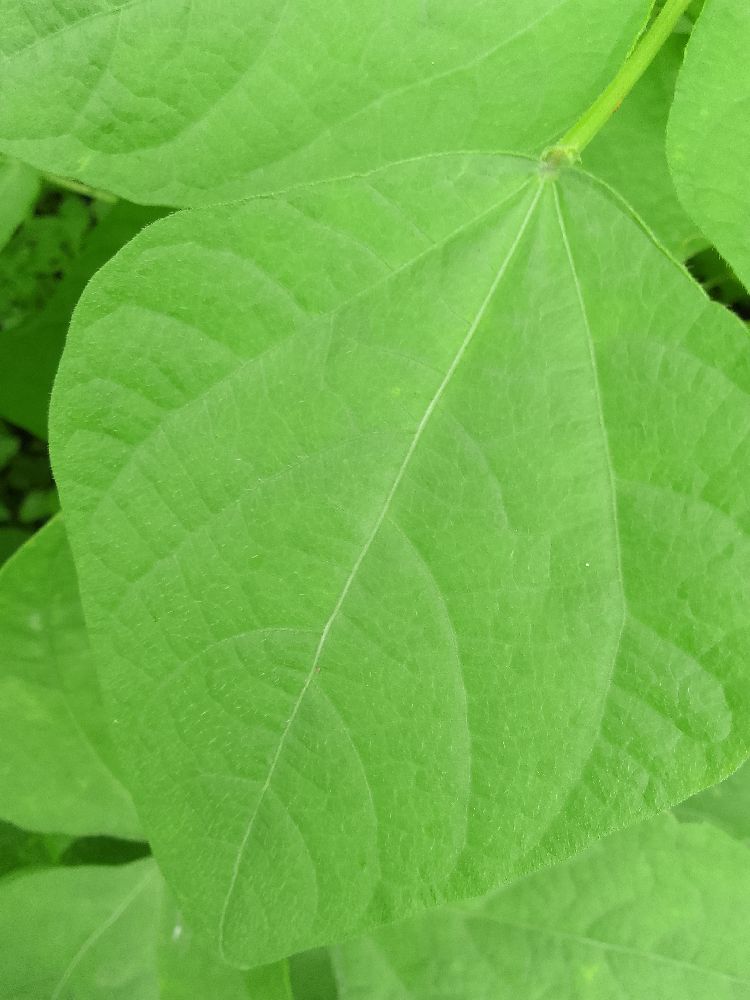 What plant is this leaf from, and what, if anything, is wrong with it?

common bean, healthy
